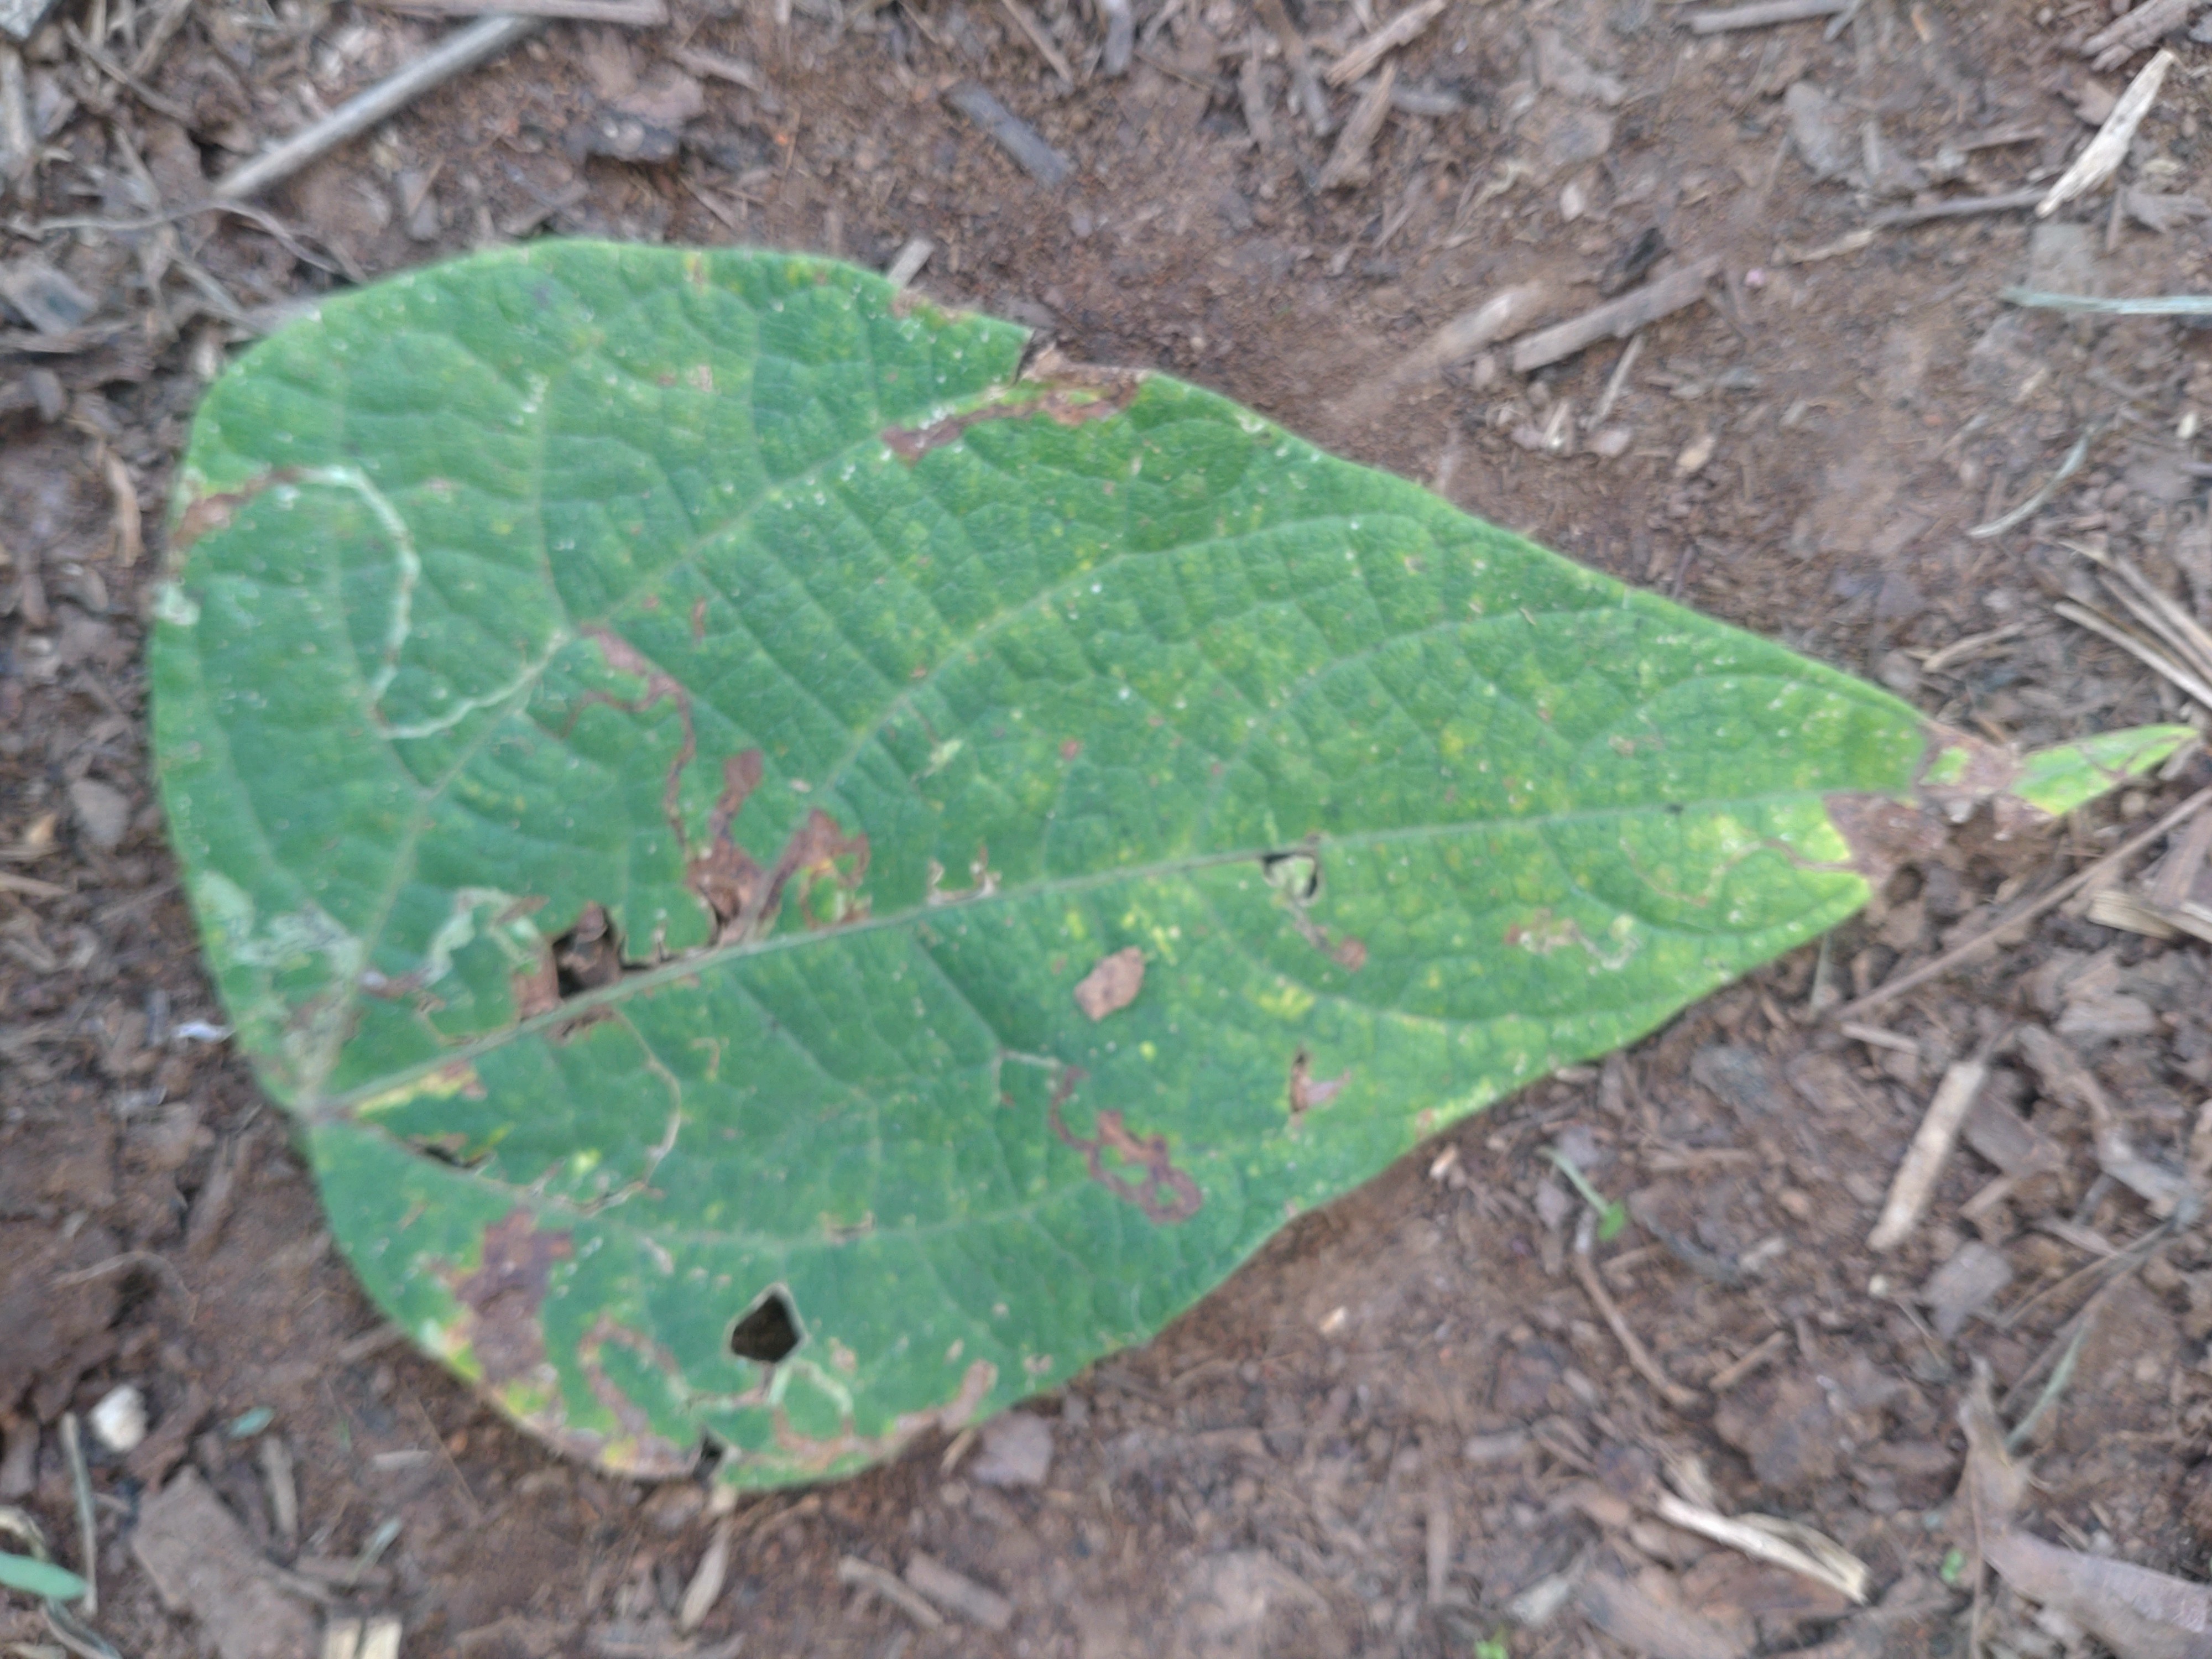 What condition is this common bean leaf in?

anthracnose
